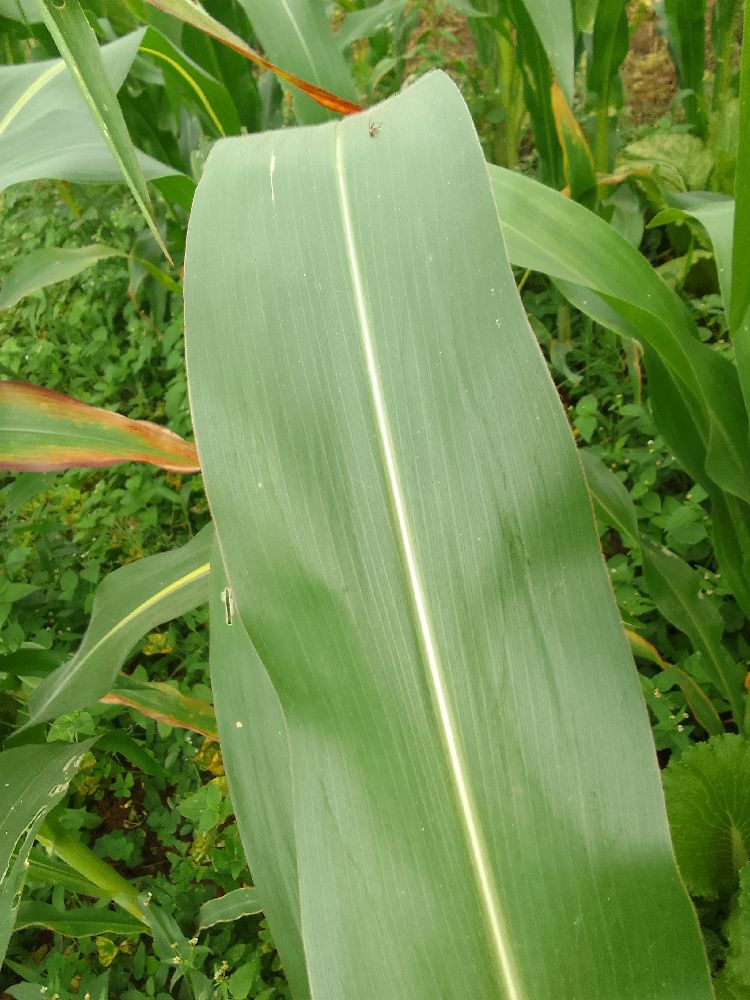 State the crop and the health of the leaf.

maize, healthy
